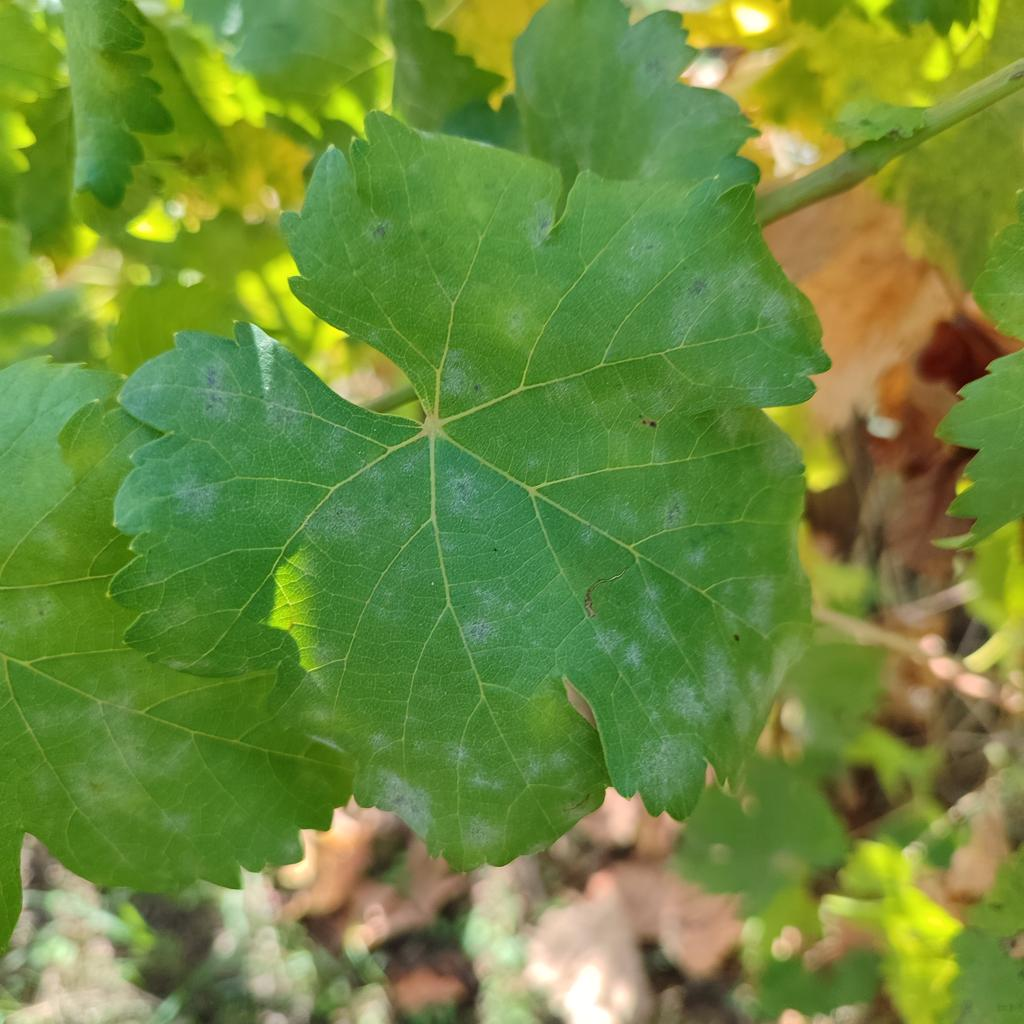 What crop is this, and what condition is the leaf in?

grapevine, powdery mildew
